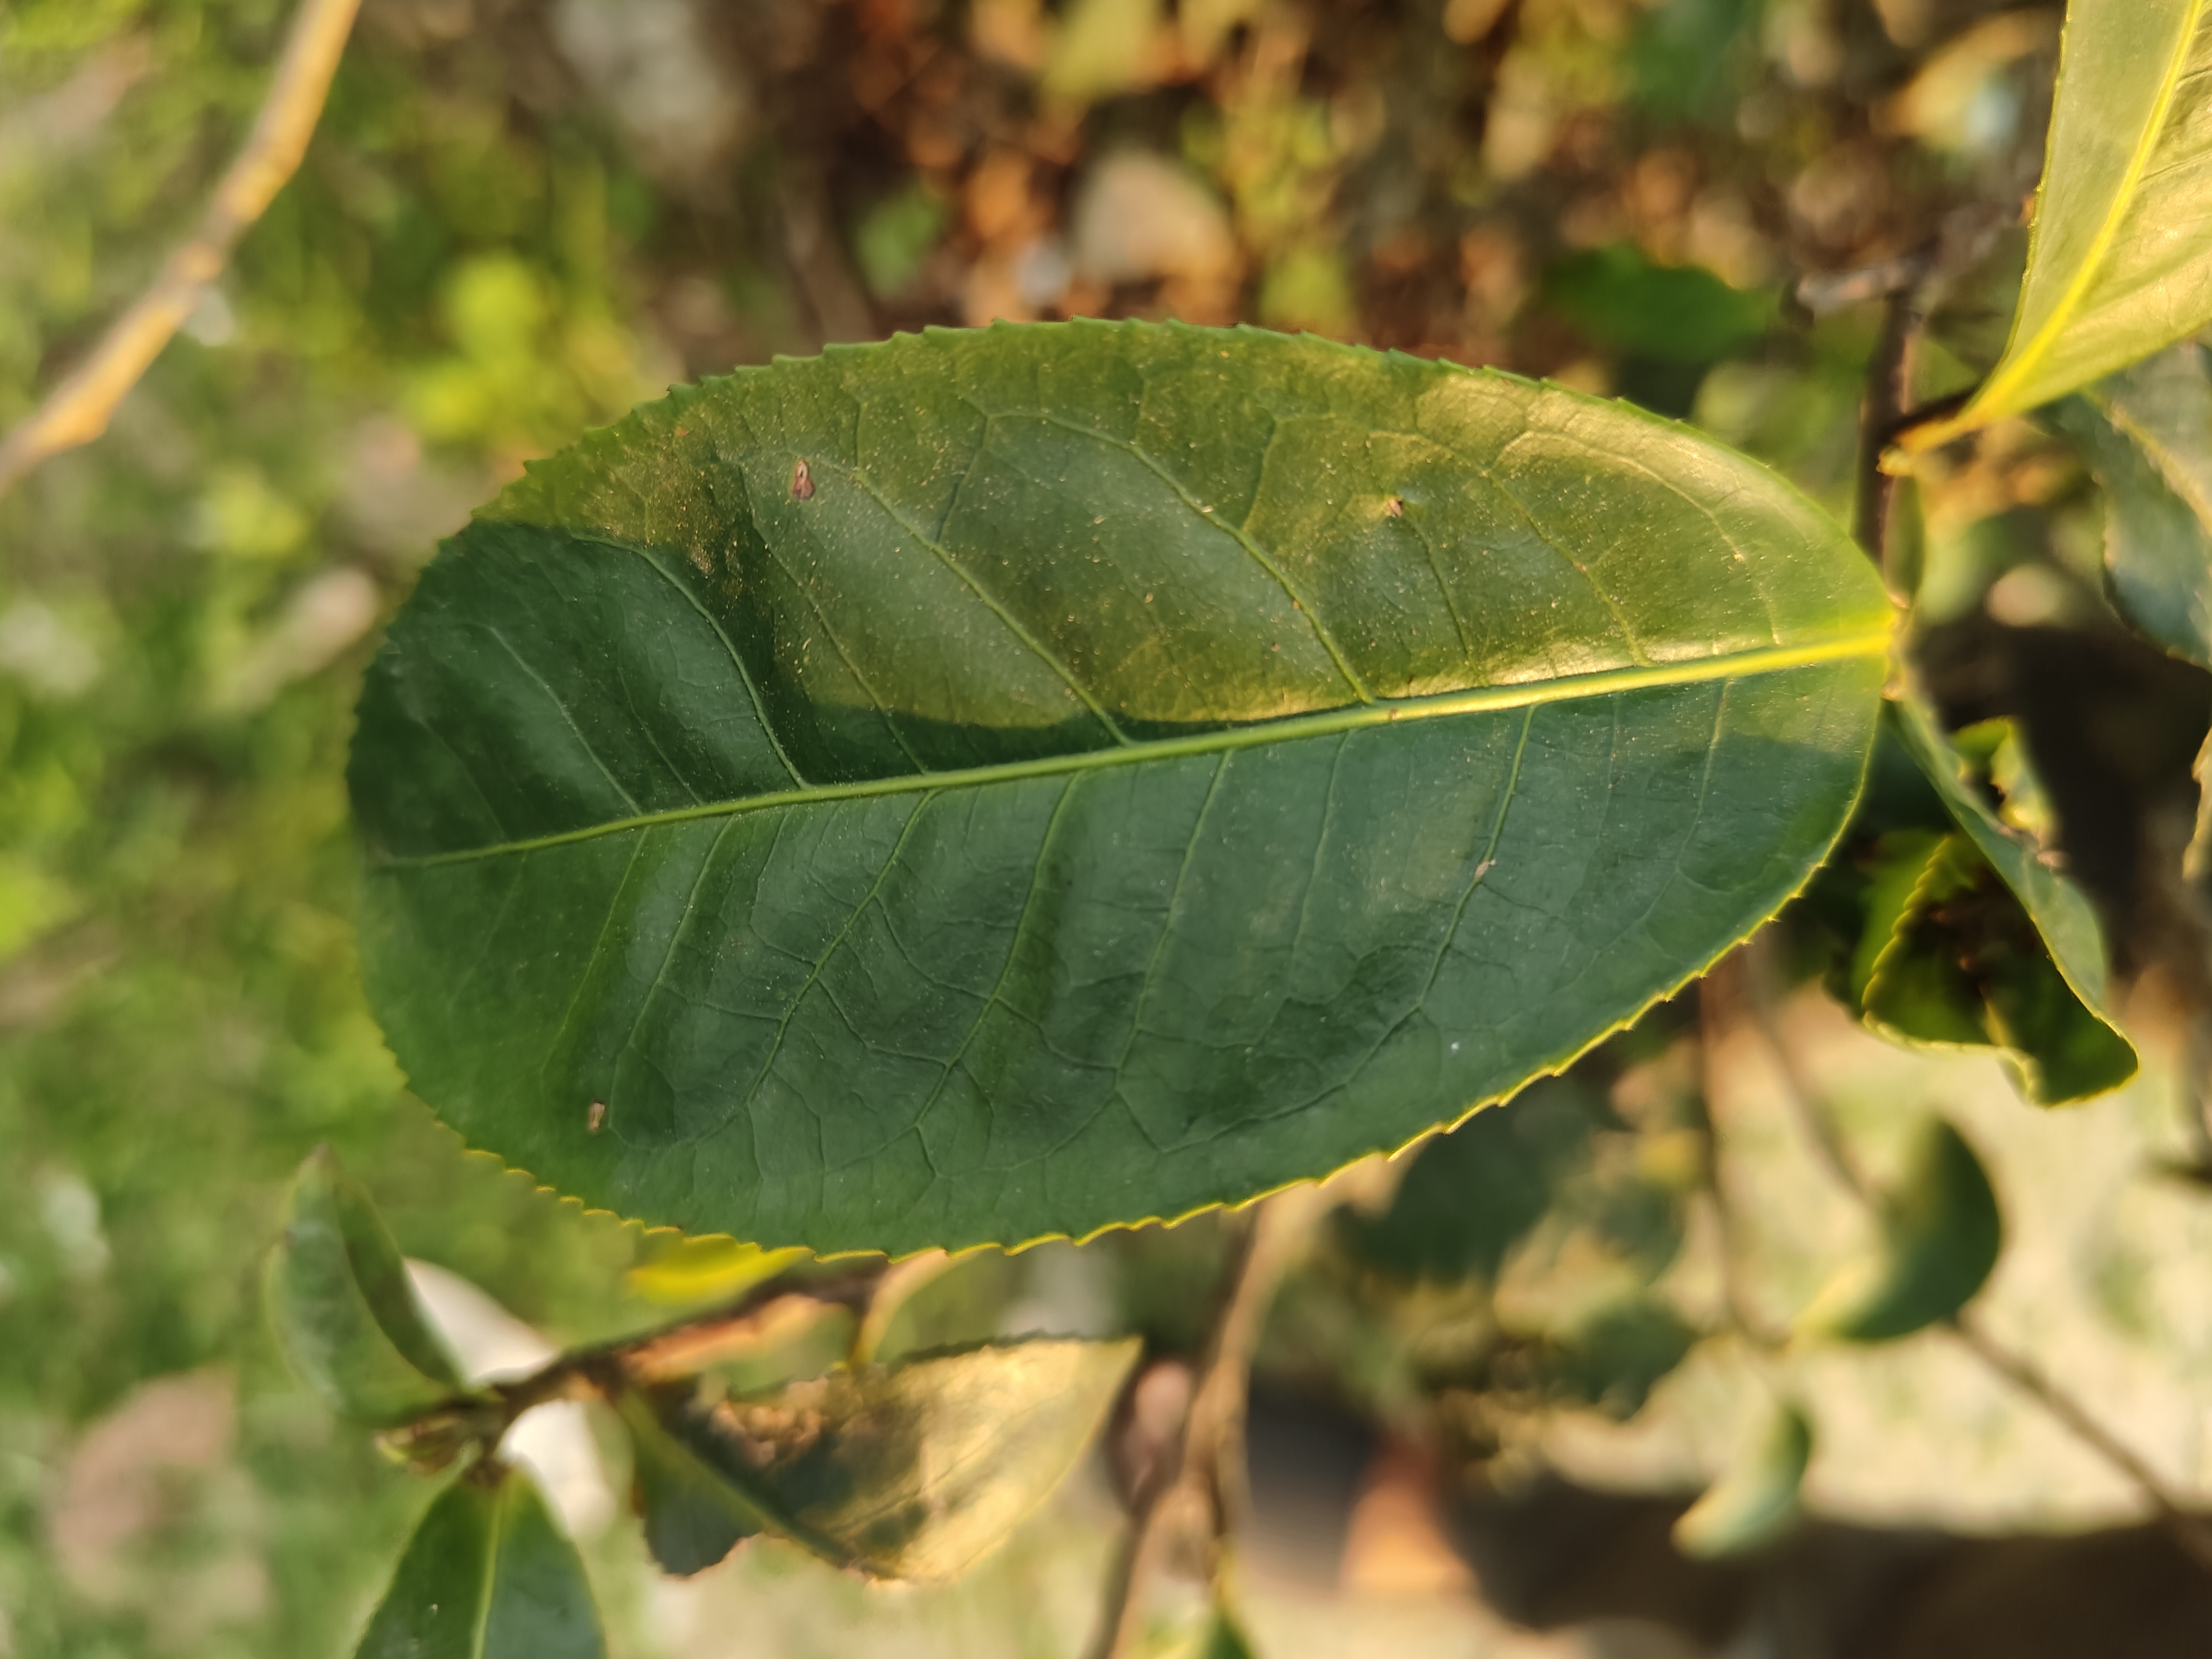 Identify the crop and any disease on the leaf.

tea, healthy leaf
